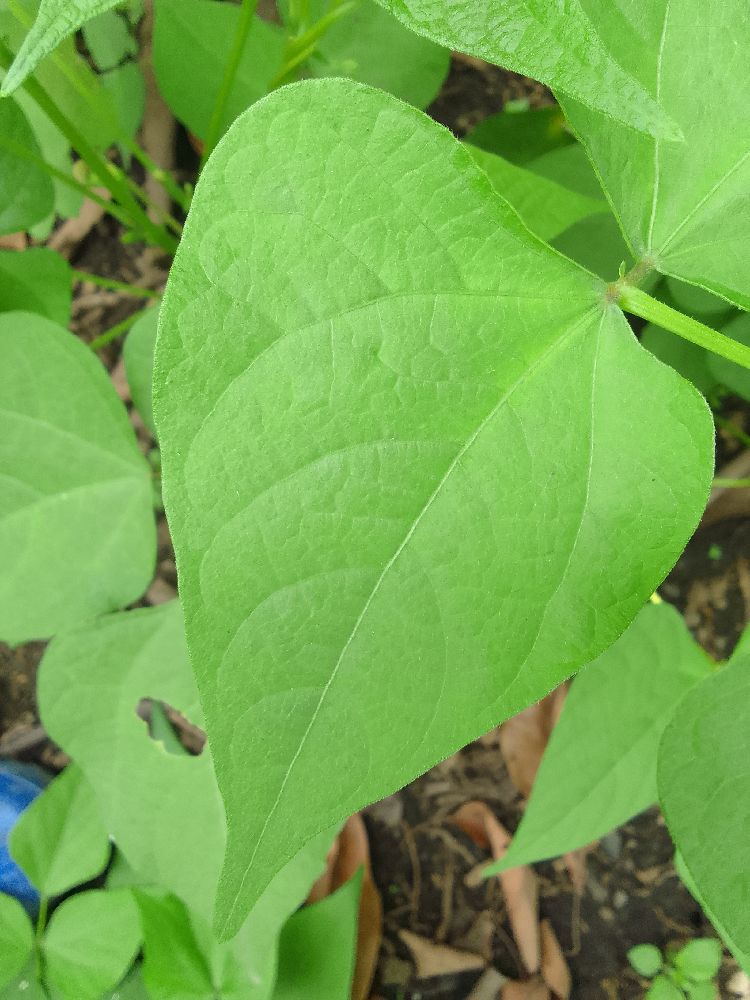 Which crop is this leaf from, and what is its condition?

common bean, healthy
